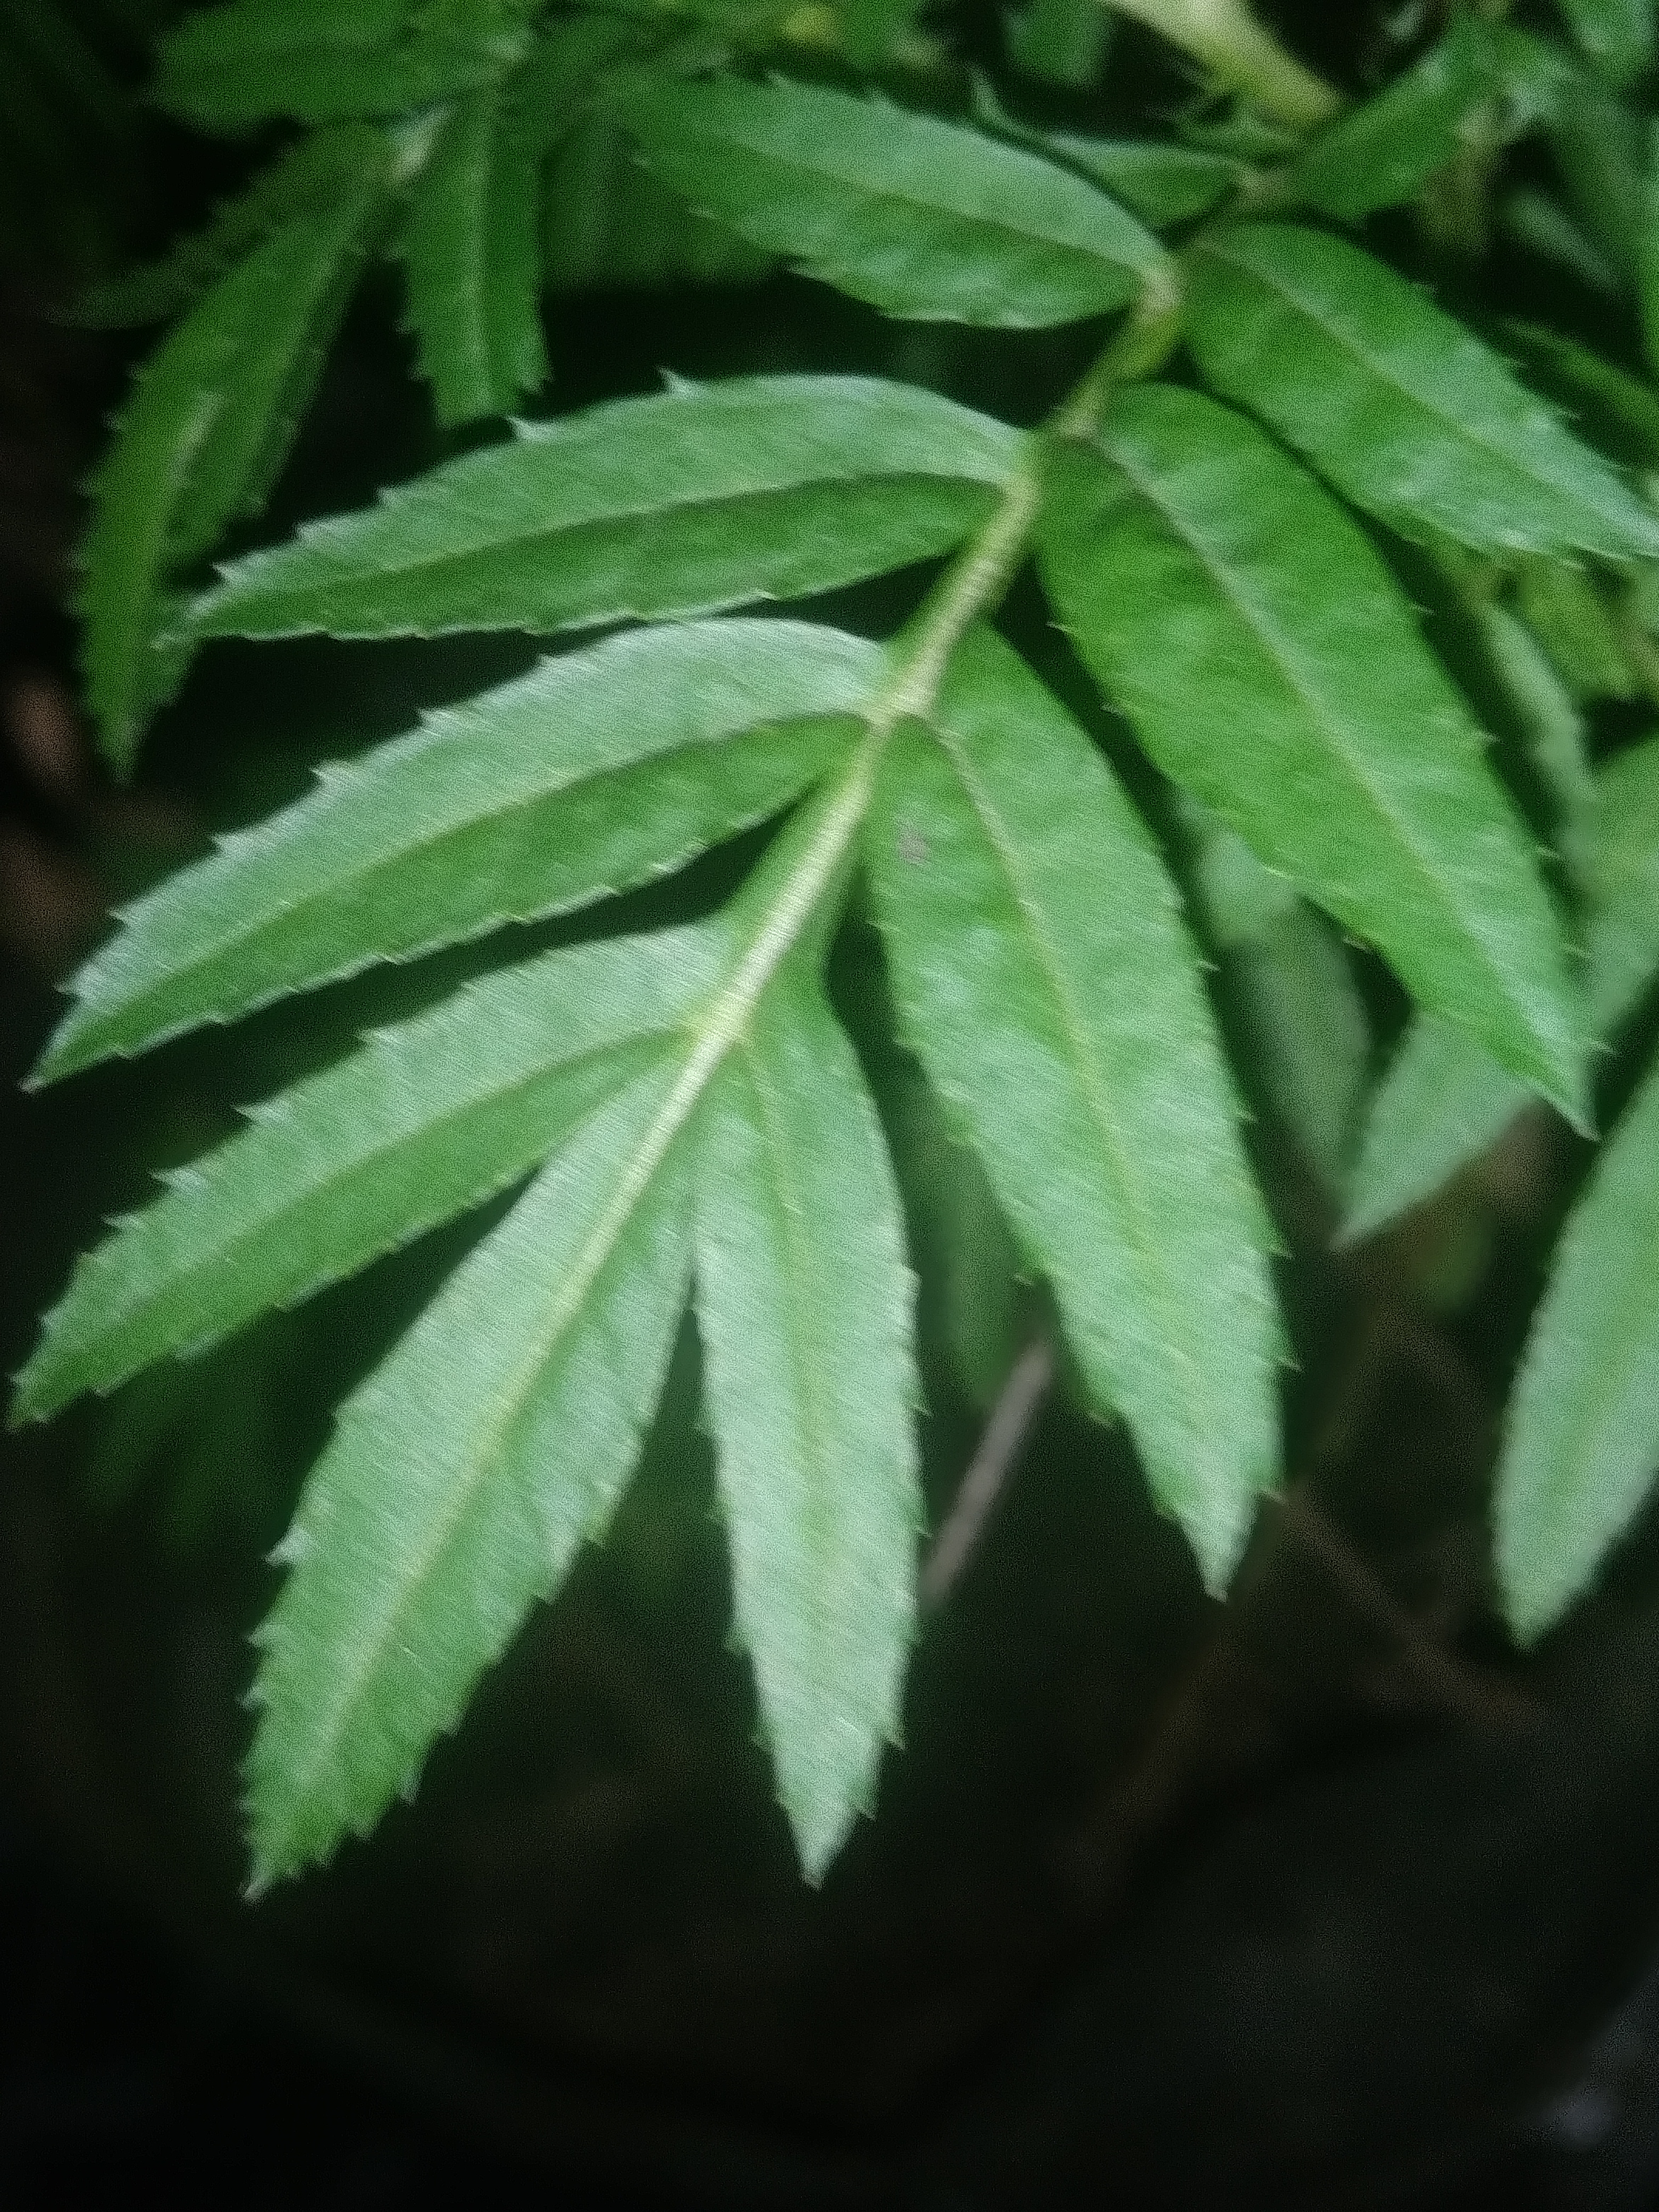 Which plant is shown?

marigold
